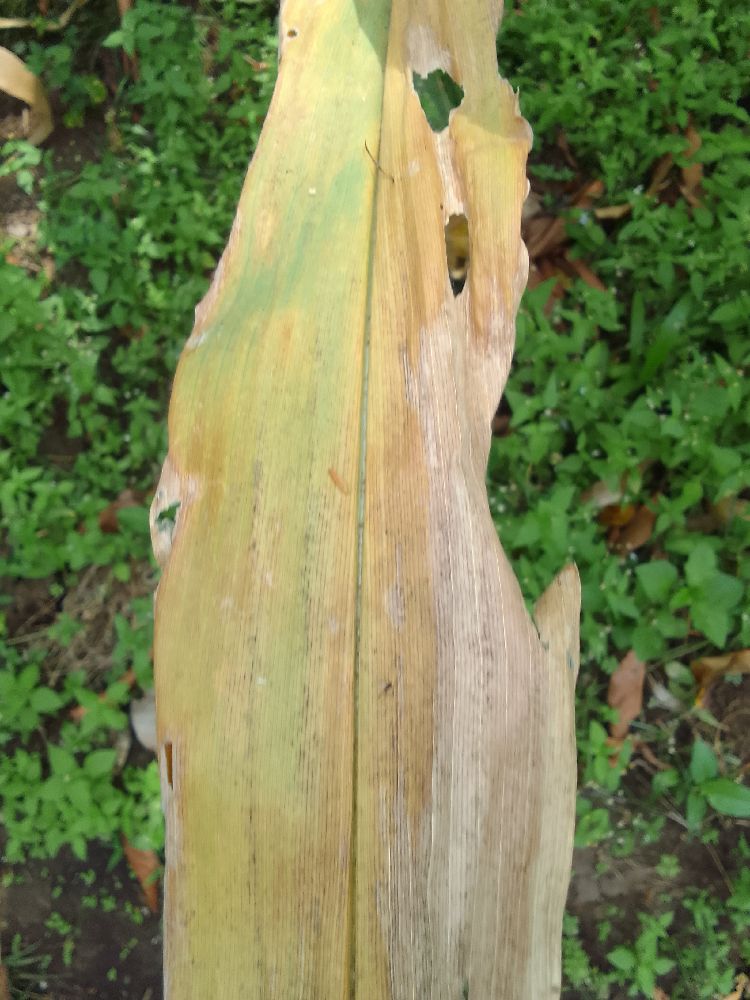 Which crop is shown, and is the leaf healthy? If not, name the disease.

maize, maize lethal necrosis
